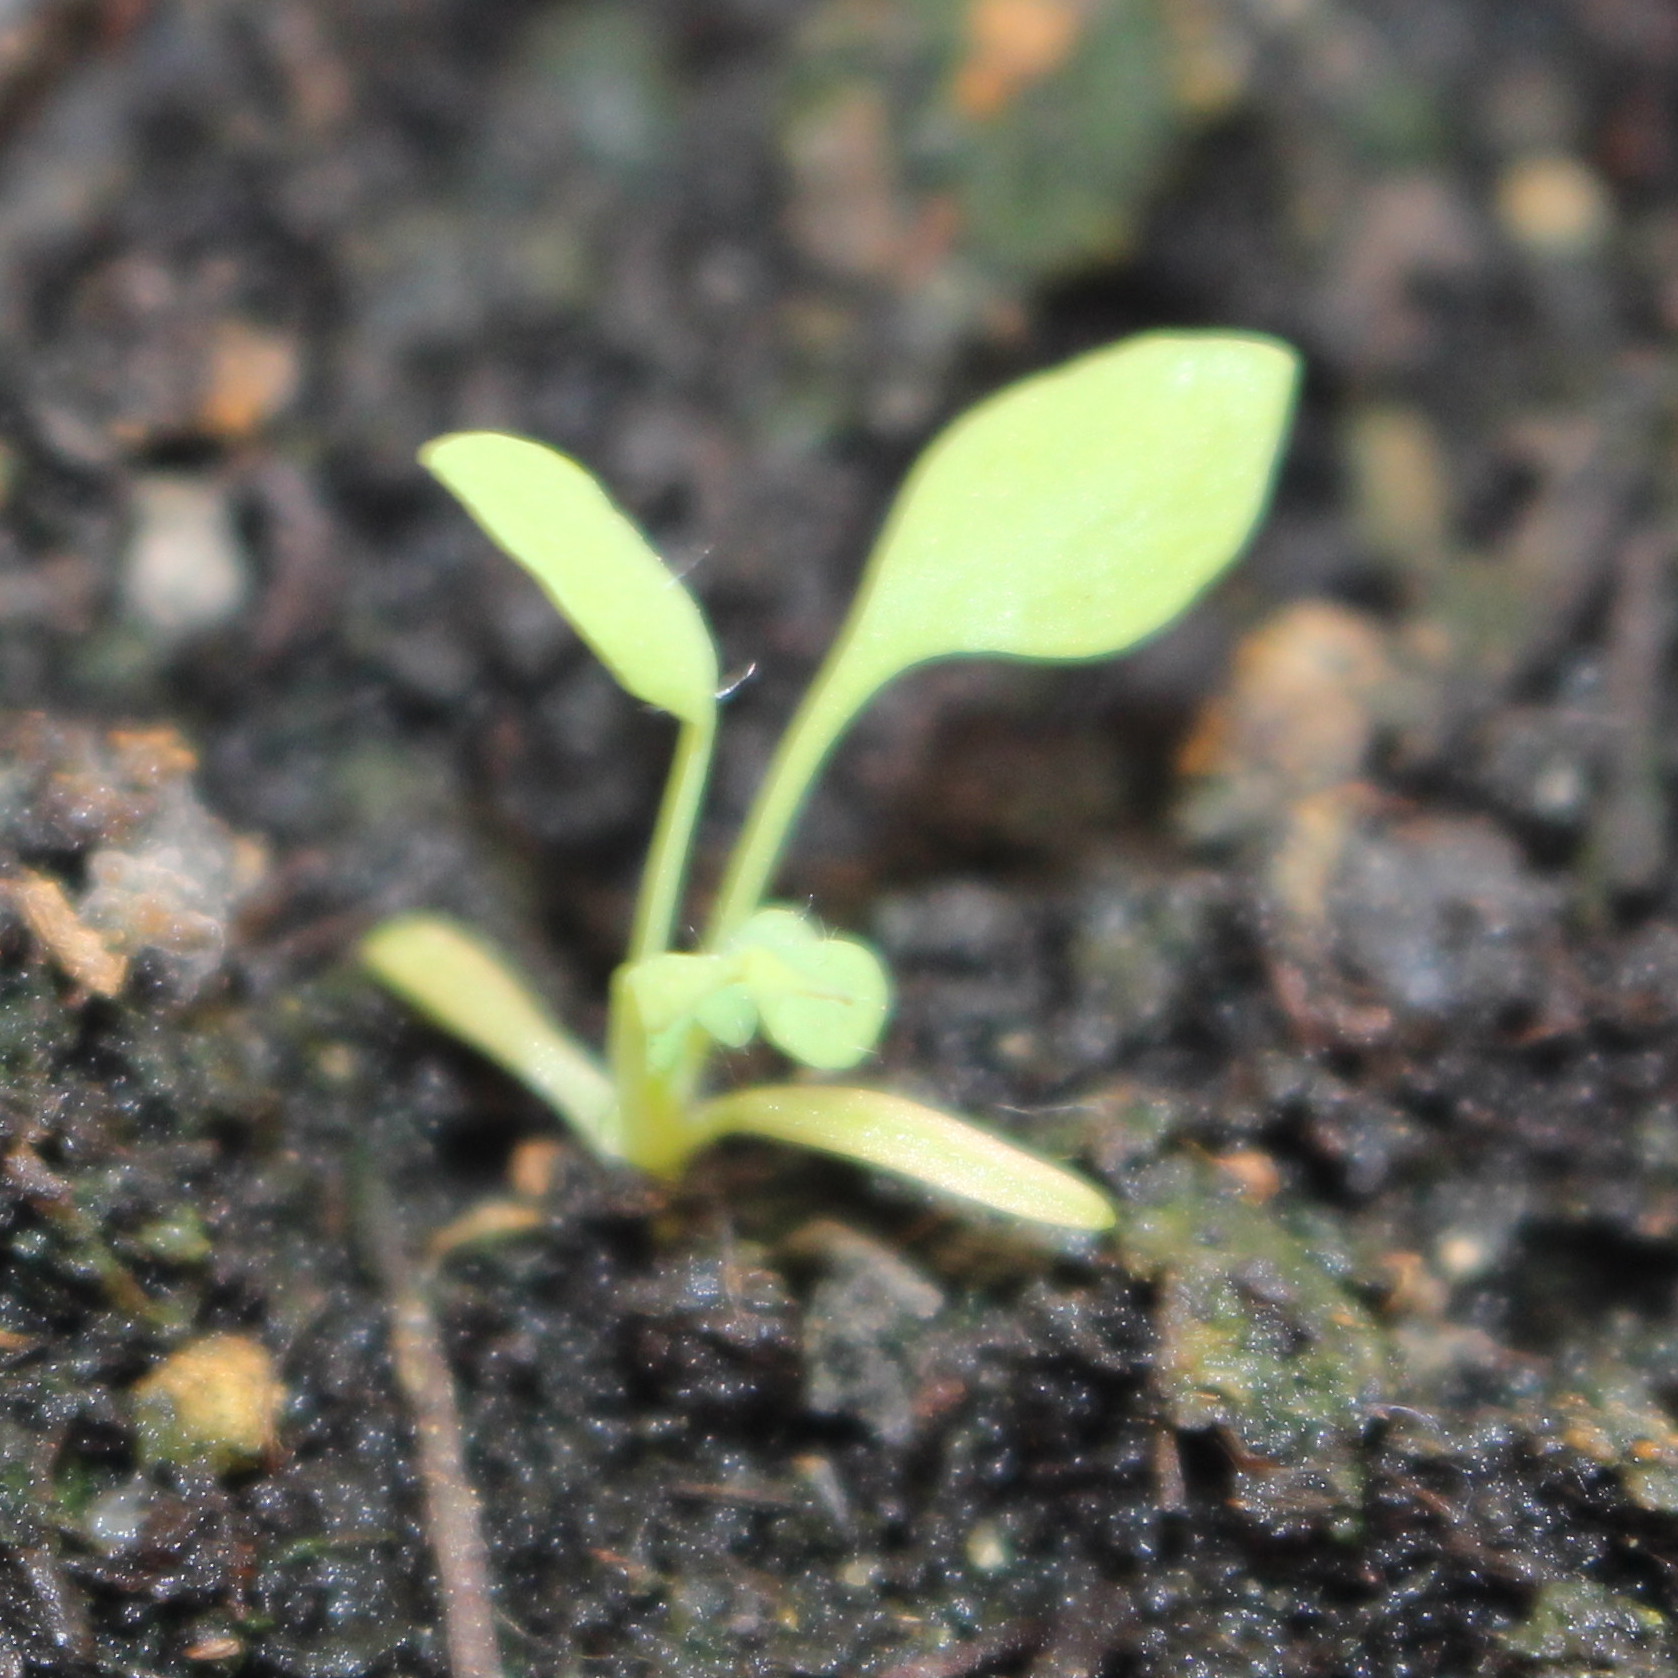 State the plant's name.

Papaver rhoeas
